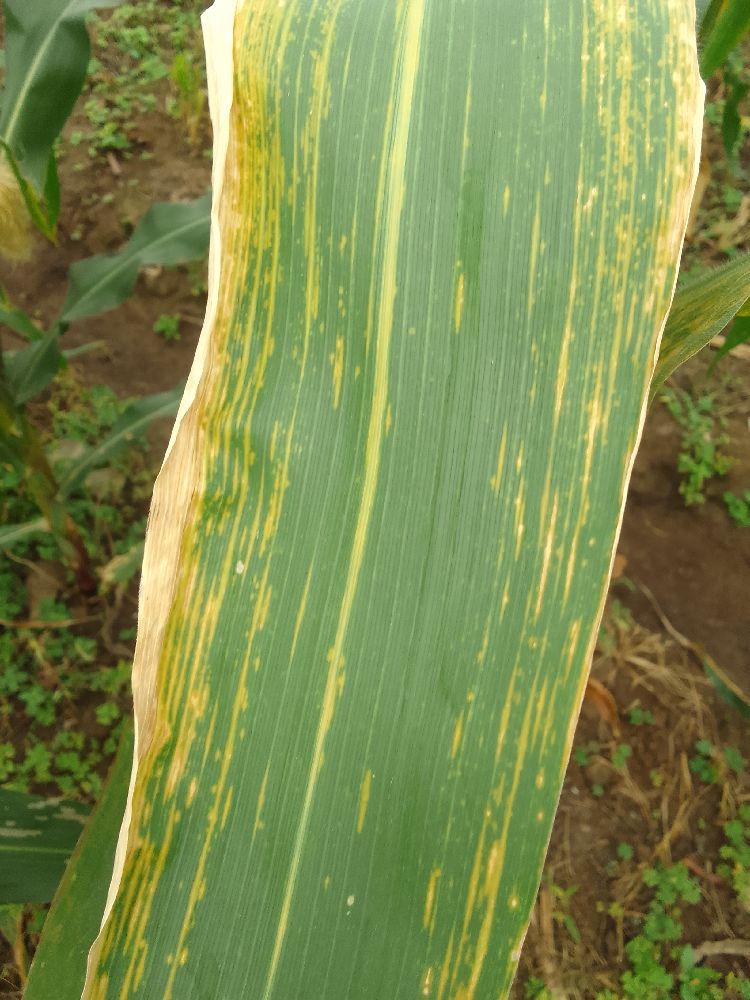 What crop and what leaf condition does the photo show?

maize, maize lethal necrosis
